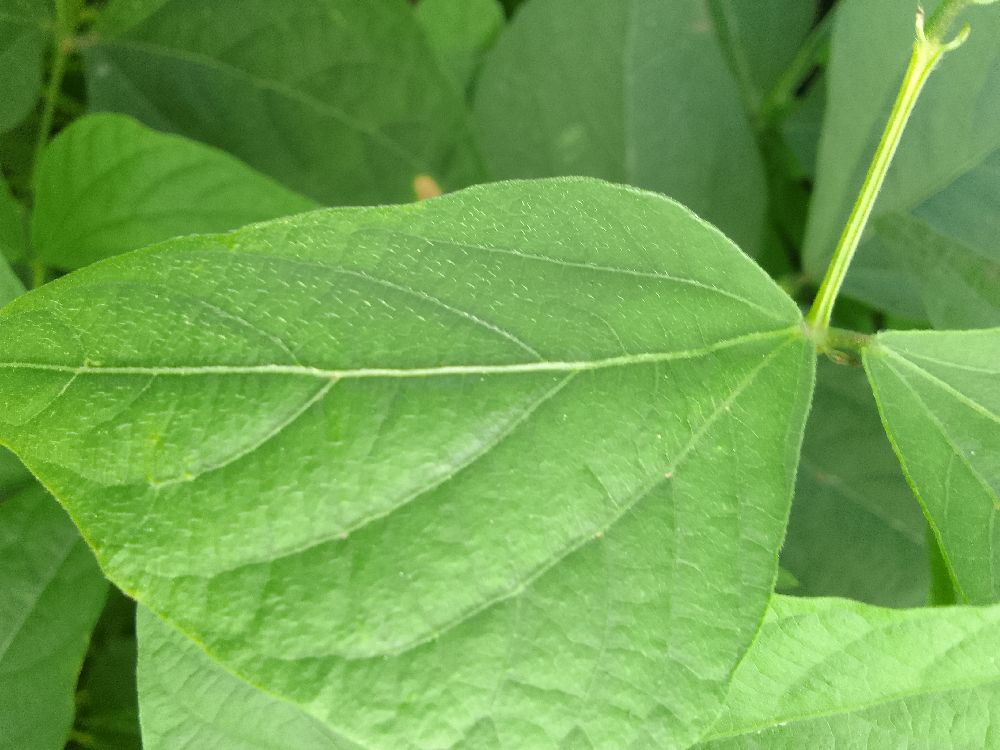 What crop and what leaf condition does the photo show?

common bean, healthy
